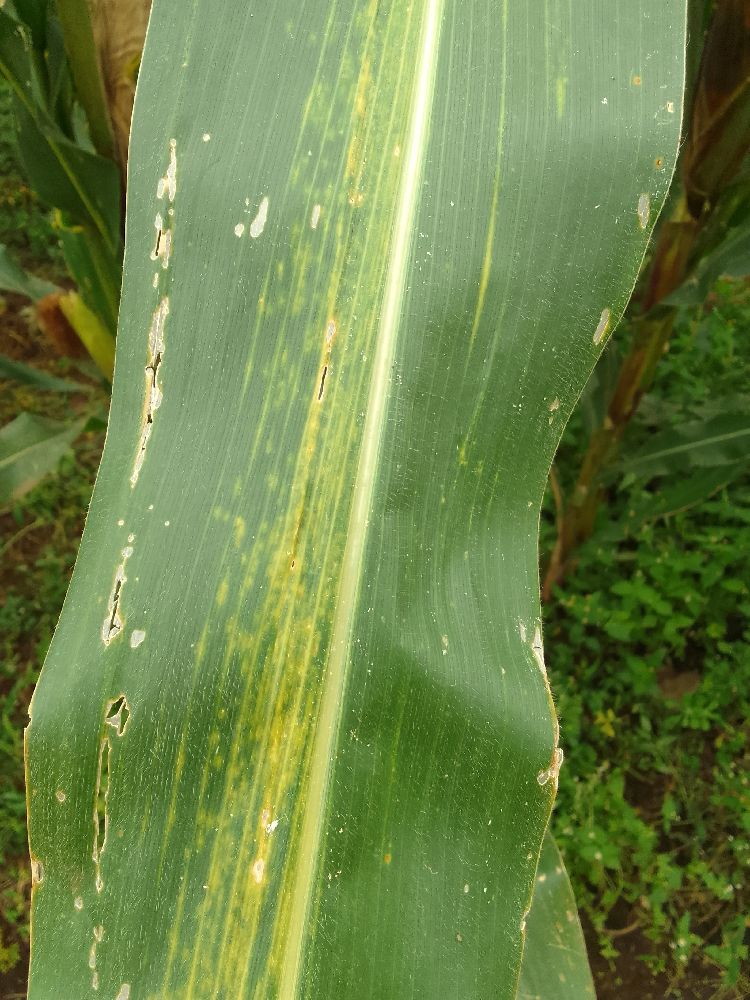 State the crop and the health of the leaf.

maize, maize lethal necrosis
